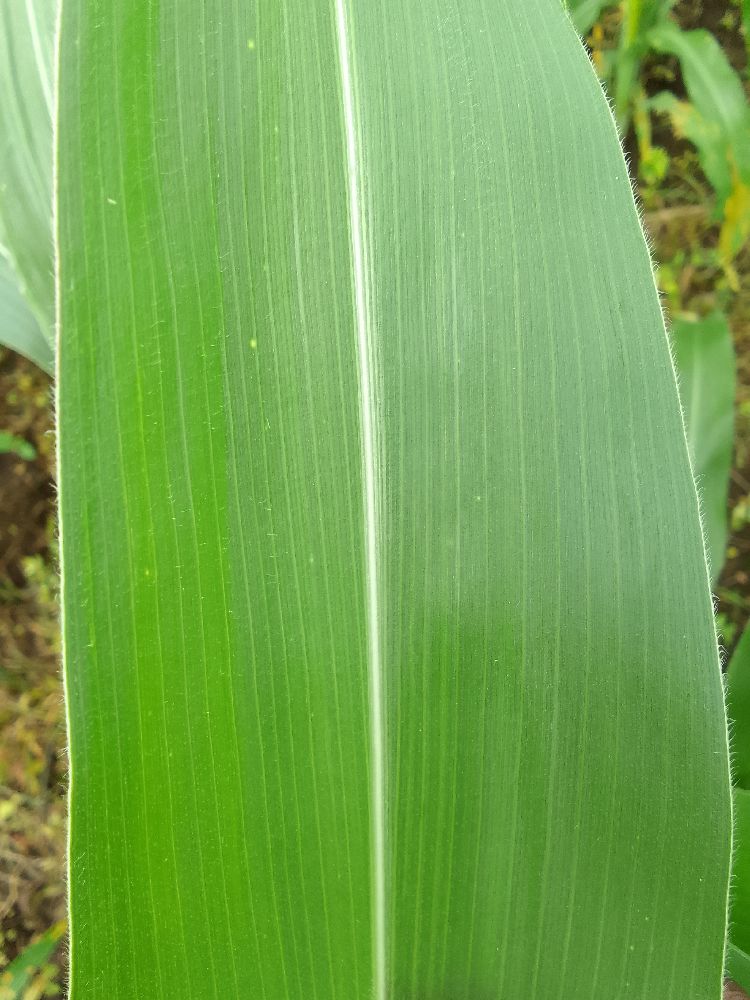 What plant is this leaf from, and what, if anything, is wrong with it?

maize, healthy
